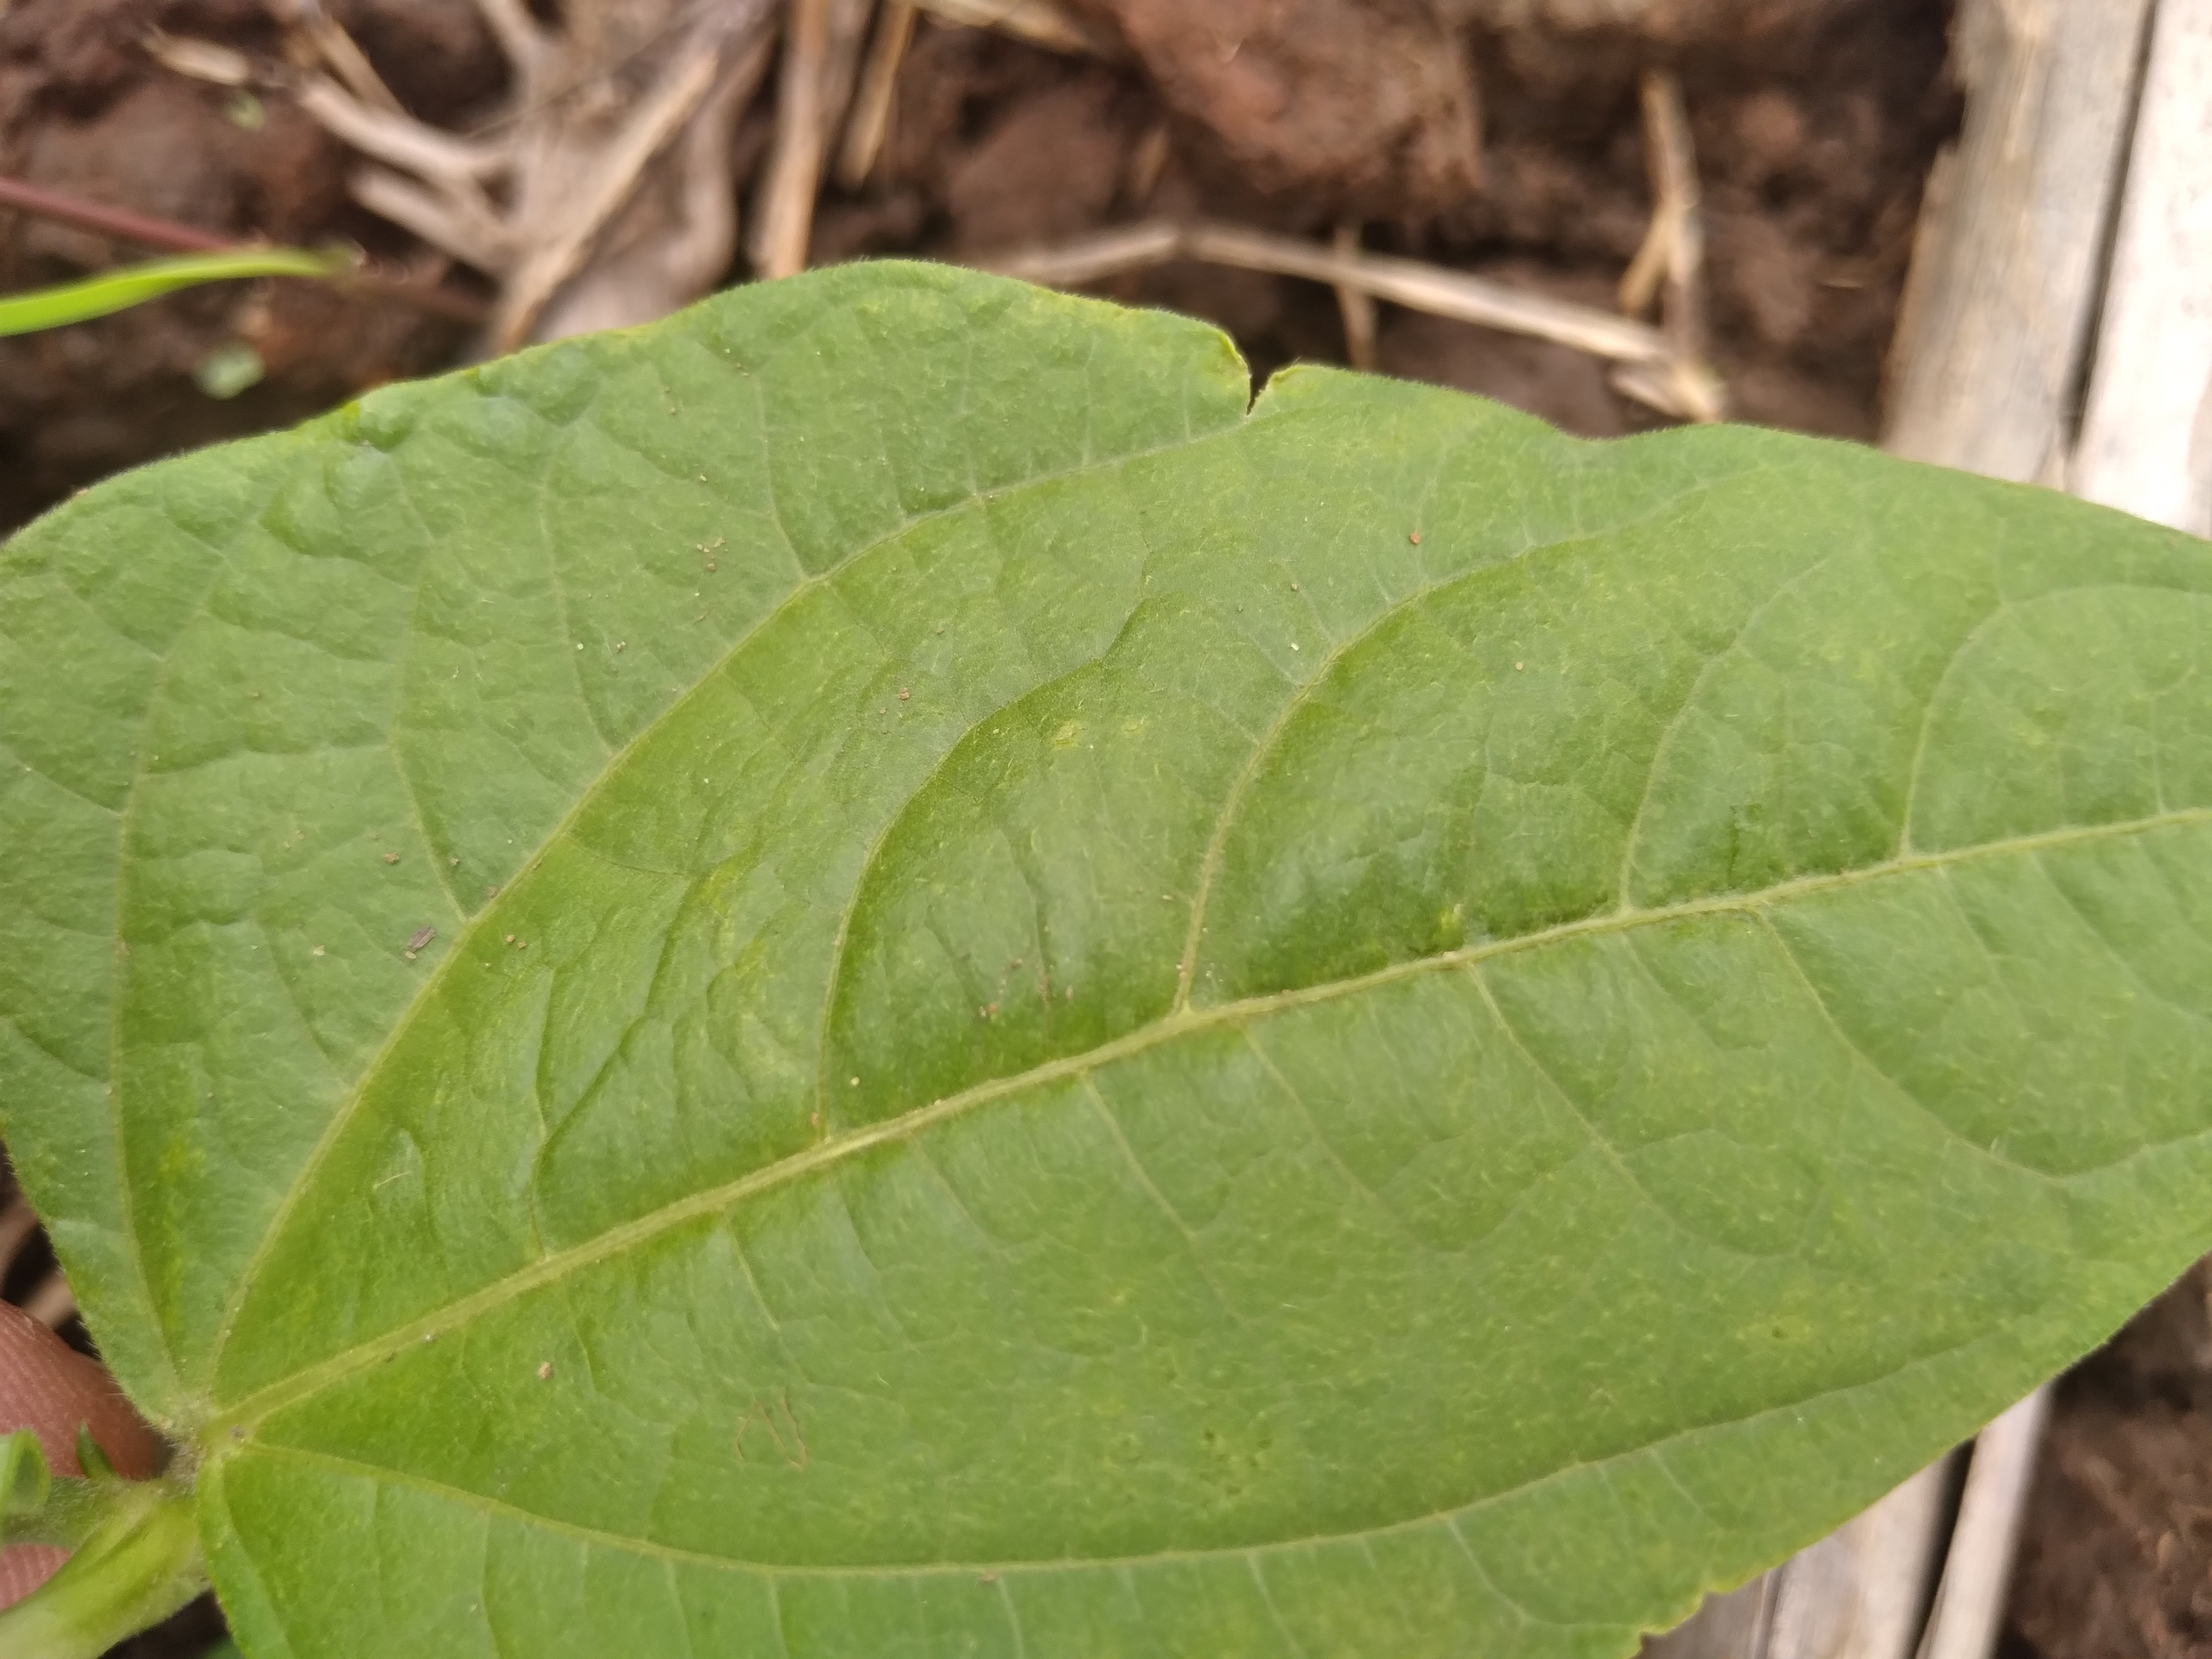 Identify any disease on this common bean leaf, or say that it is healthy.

healthy
